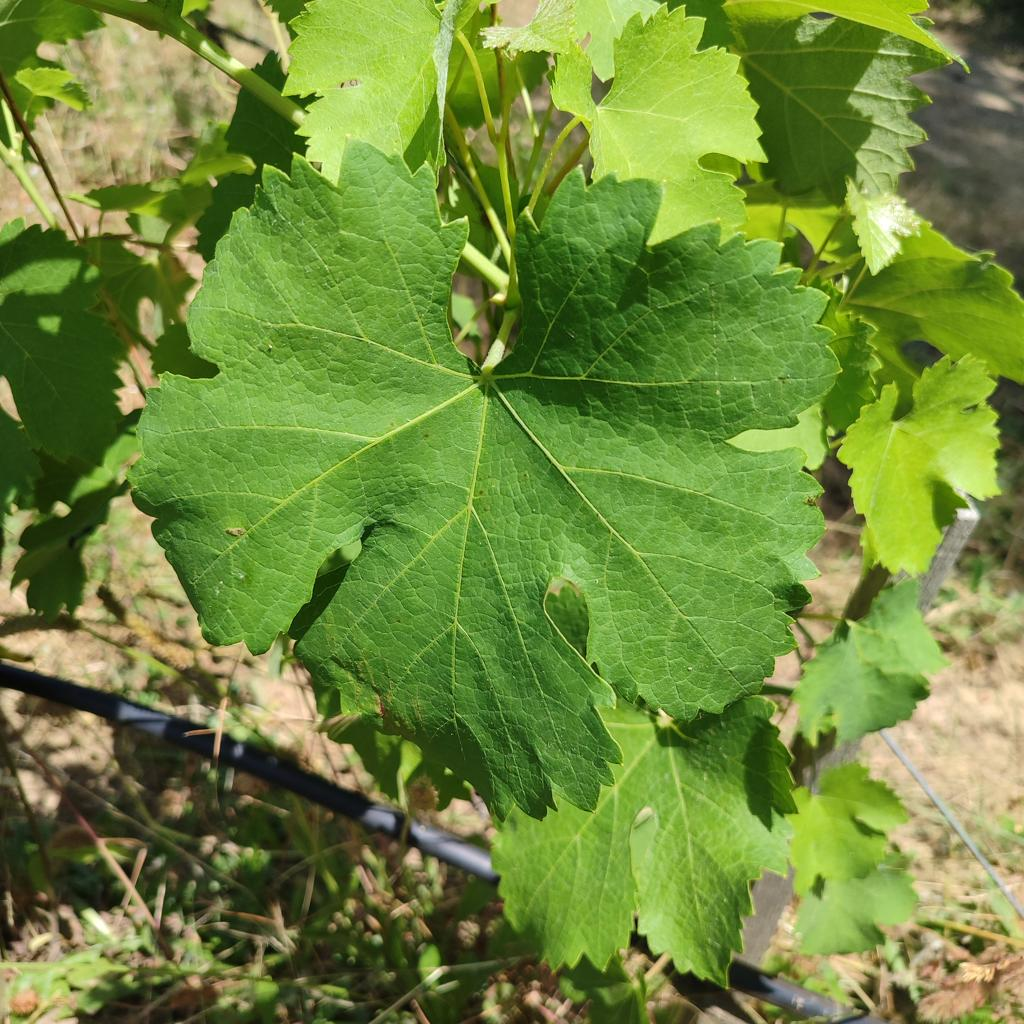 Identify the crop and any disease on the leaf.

grapevine, healthy
